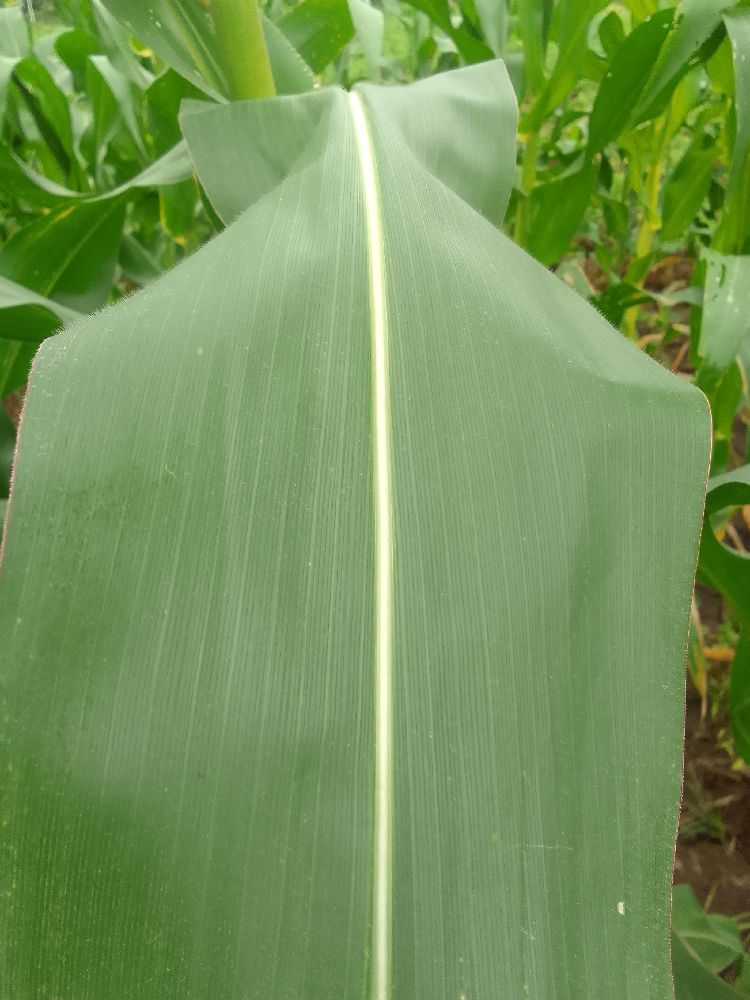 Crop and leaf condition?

maize, healthy
